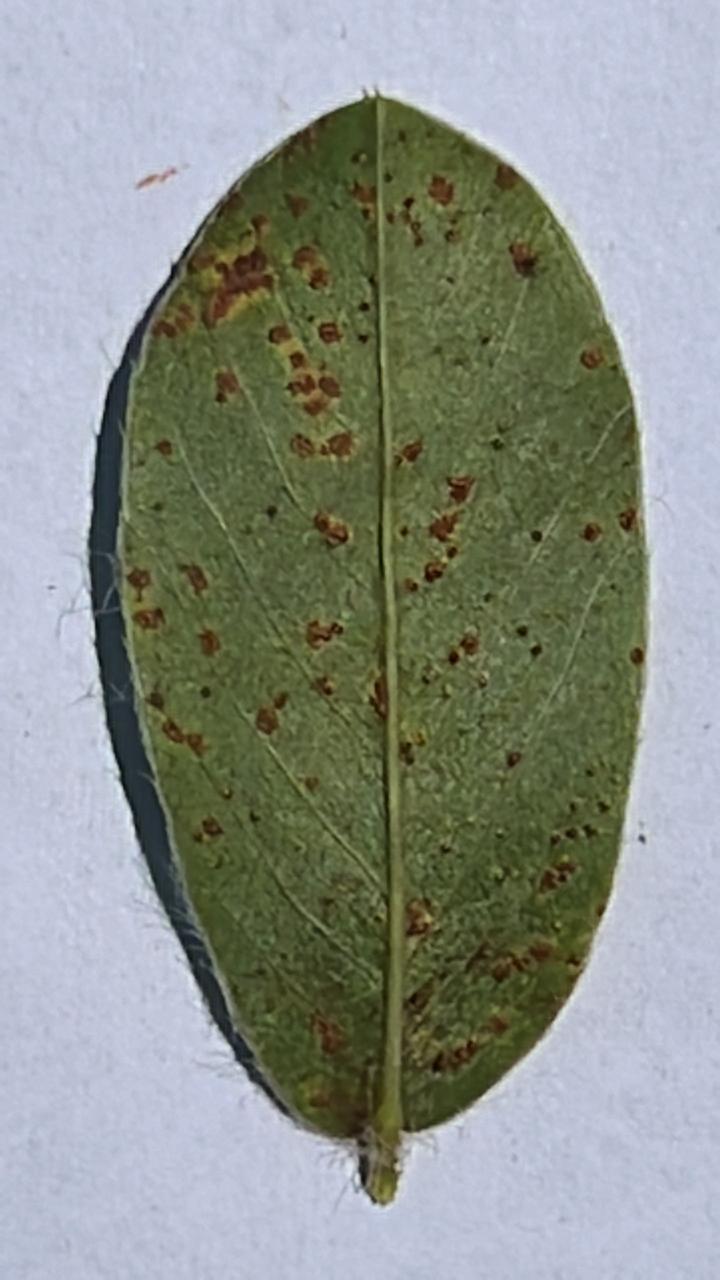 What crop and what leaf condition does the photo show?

peanut, puccinia arachidis
